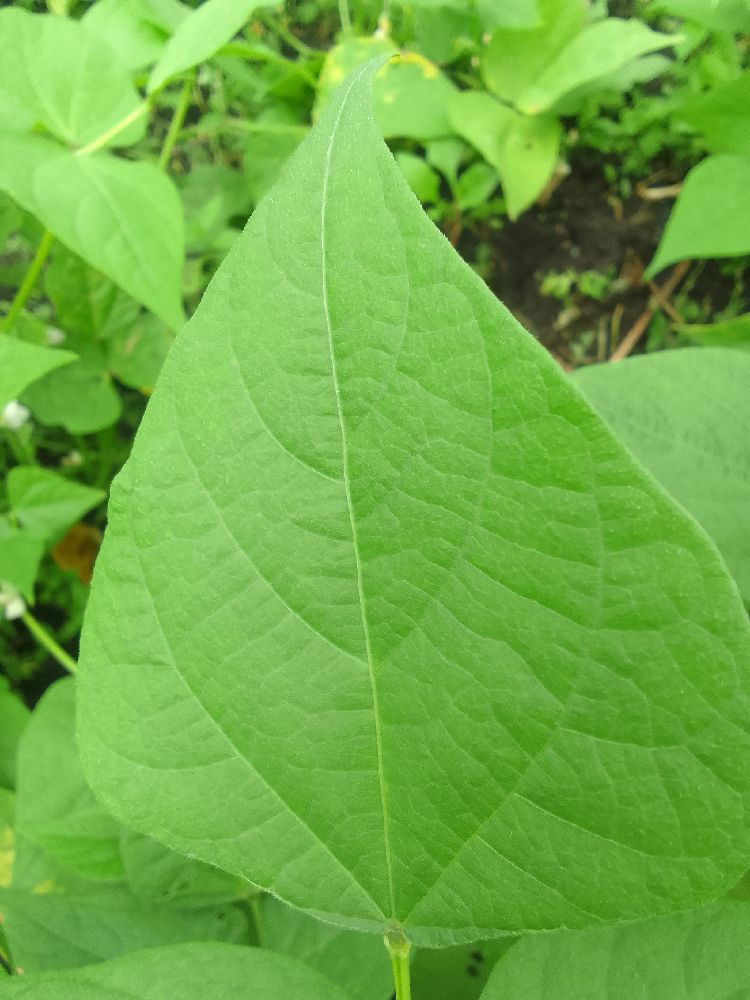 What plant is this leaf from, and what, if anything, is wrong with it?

common bean, healthy
